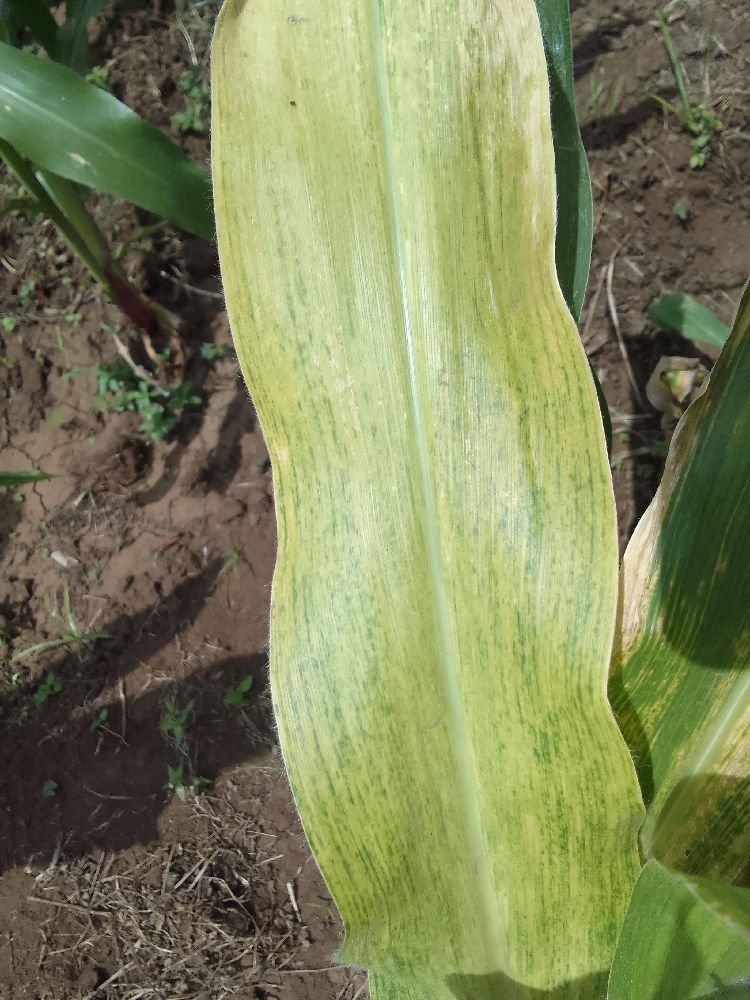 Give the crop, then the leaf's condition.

maize, maize lethal necrosis
